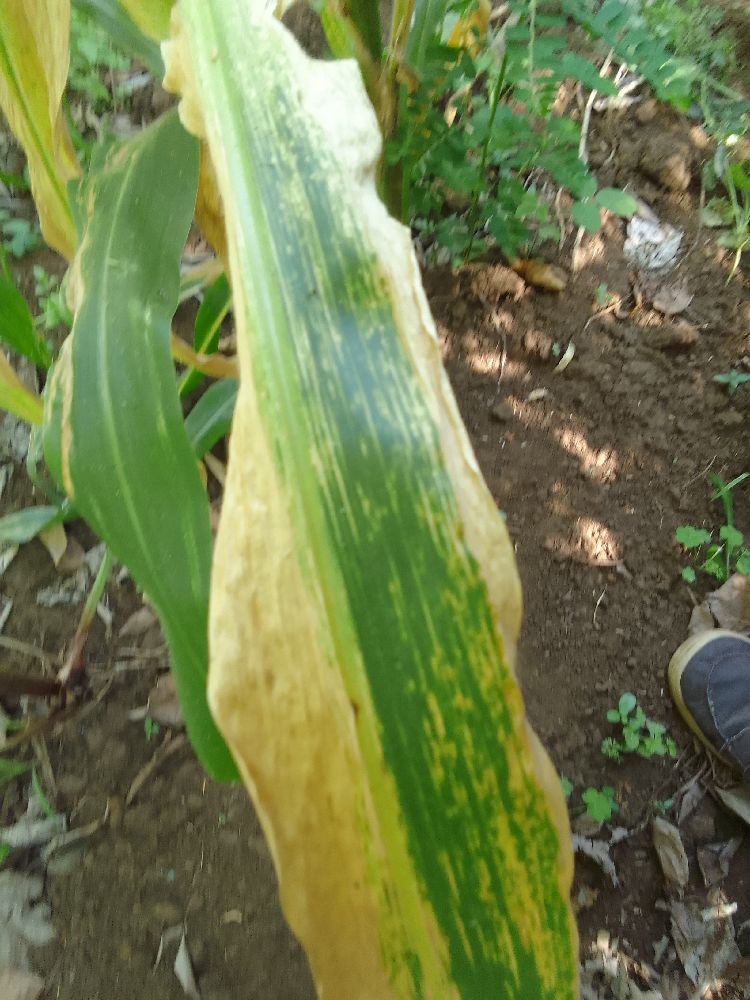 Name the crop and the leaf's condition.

maize, maize lethal necrosis
